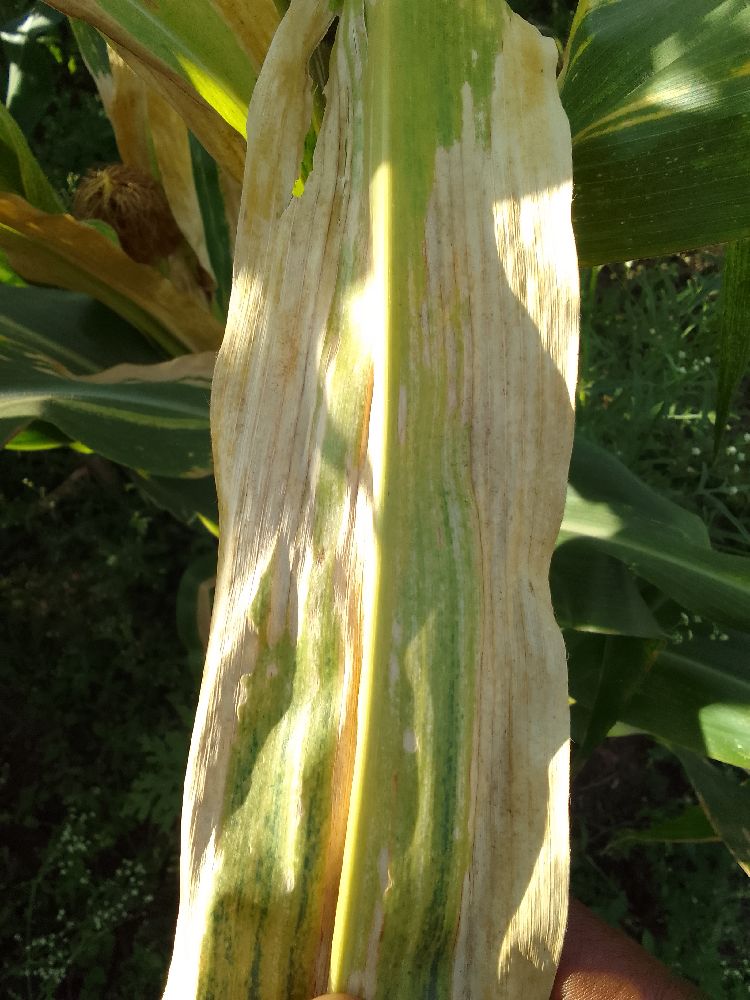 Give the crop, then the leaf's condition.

maize, maize lethal necrosis
